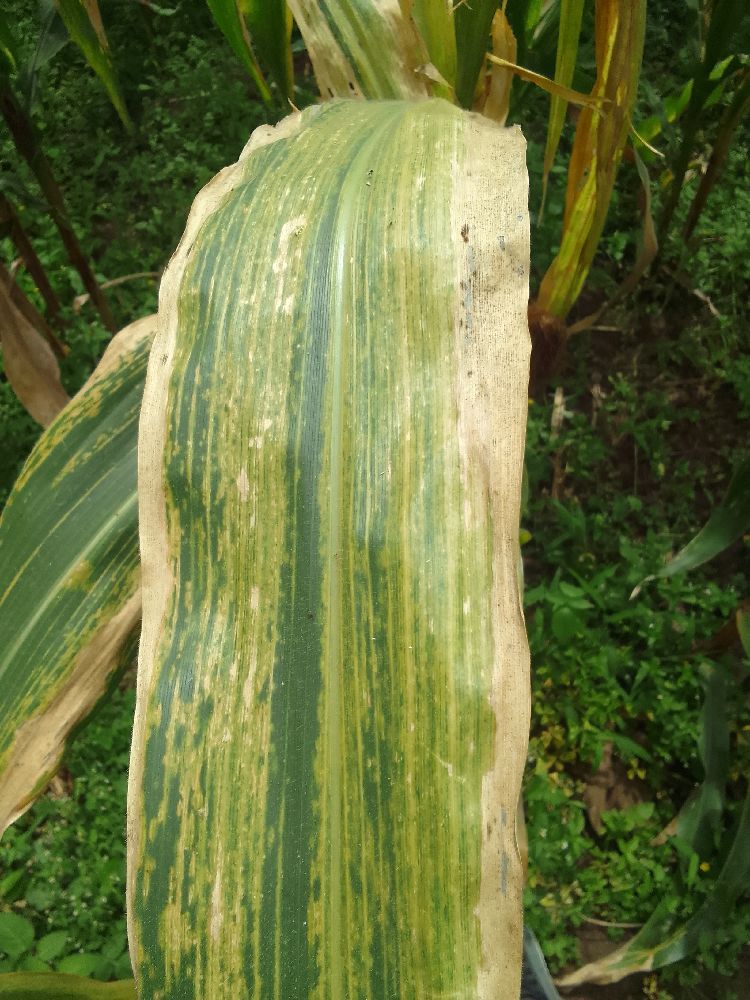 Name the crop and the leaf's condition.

maize, maize lethal necrosis
